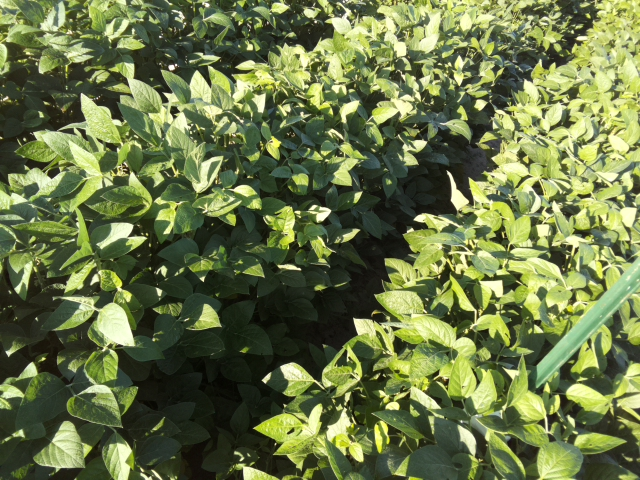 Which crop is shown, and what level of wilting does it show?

soybean, leaflets folding inward at secondary pulvinus with no turgor loss in leaflets or petioles
